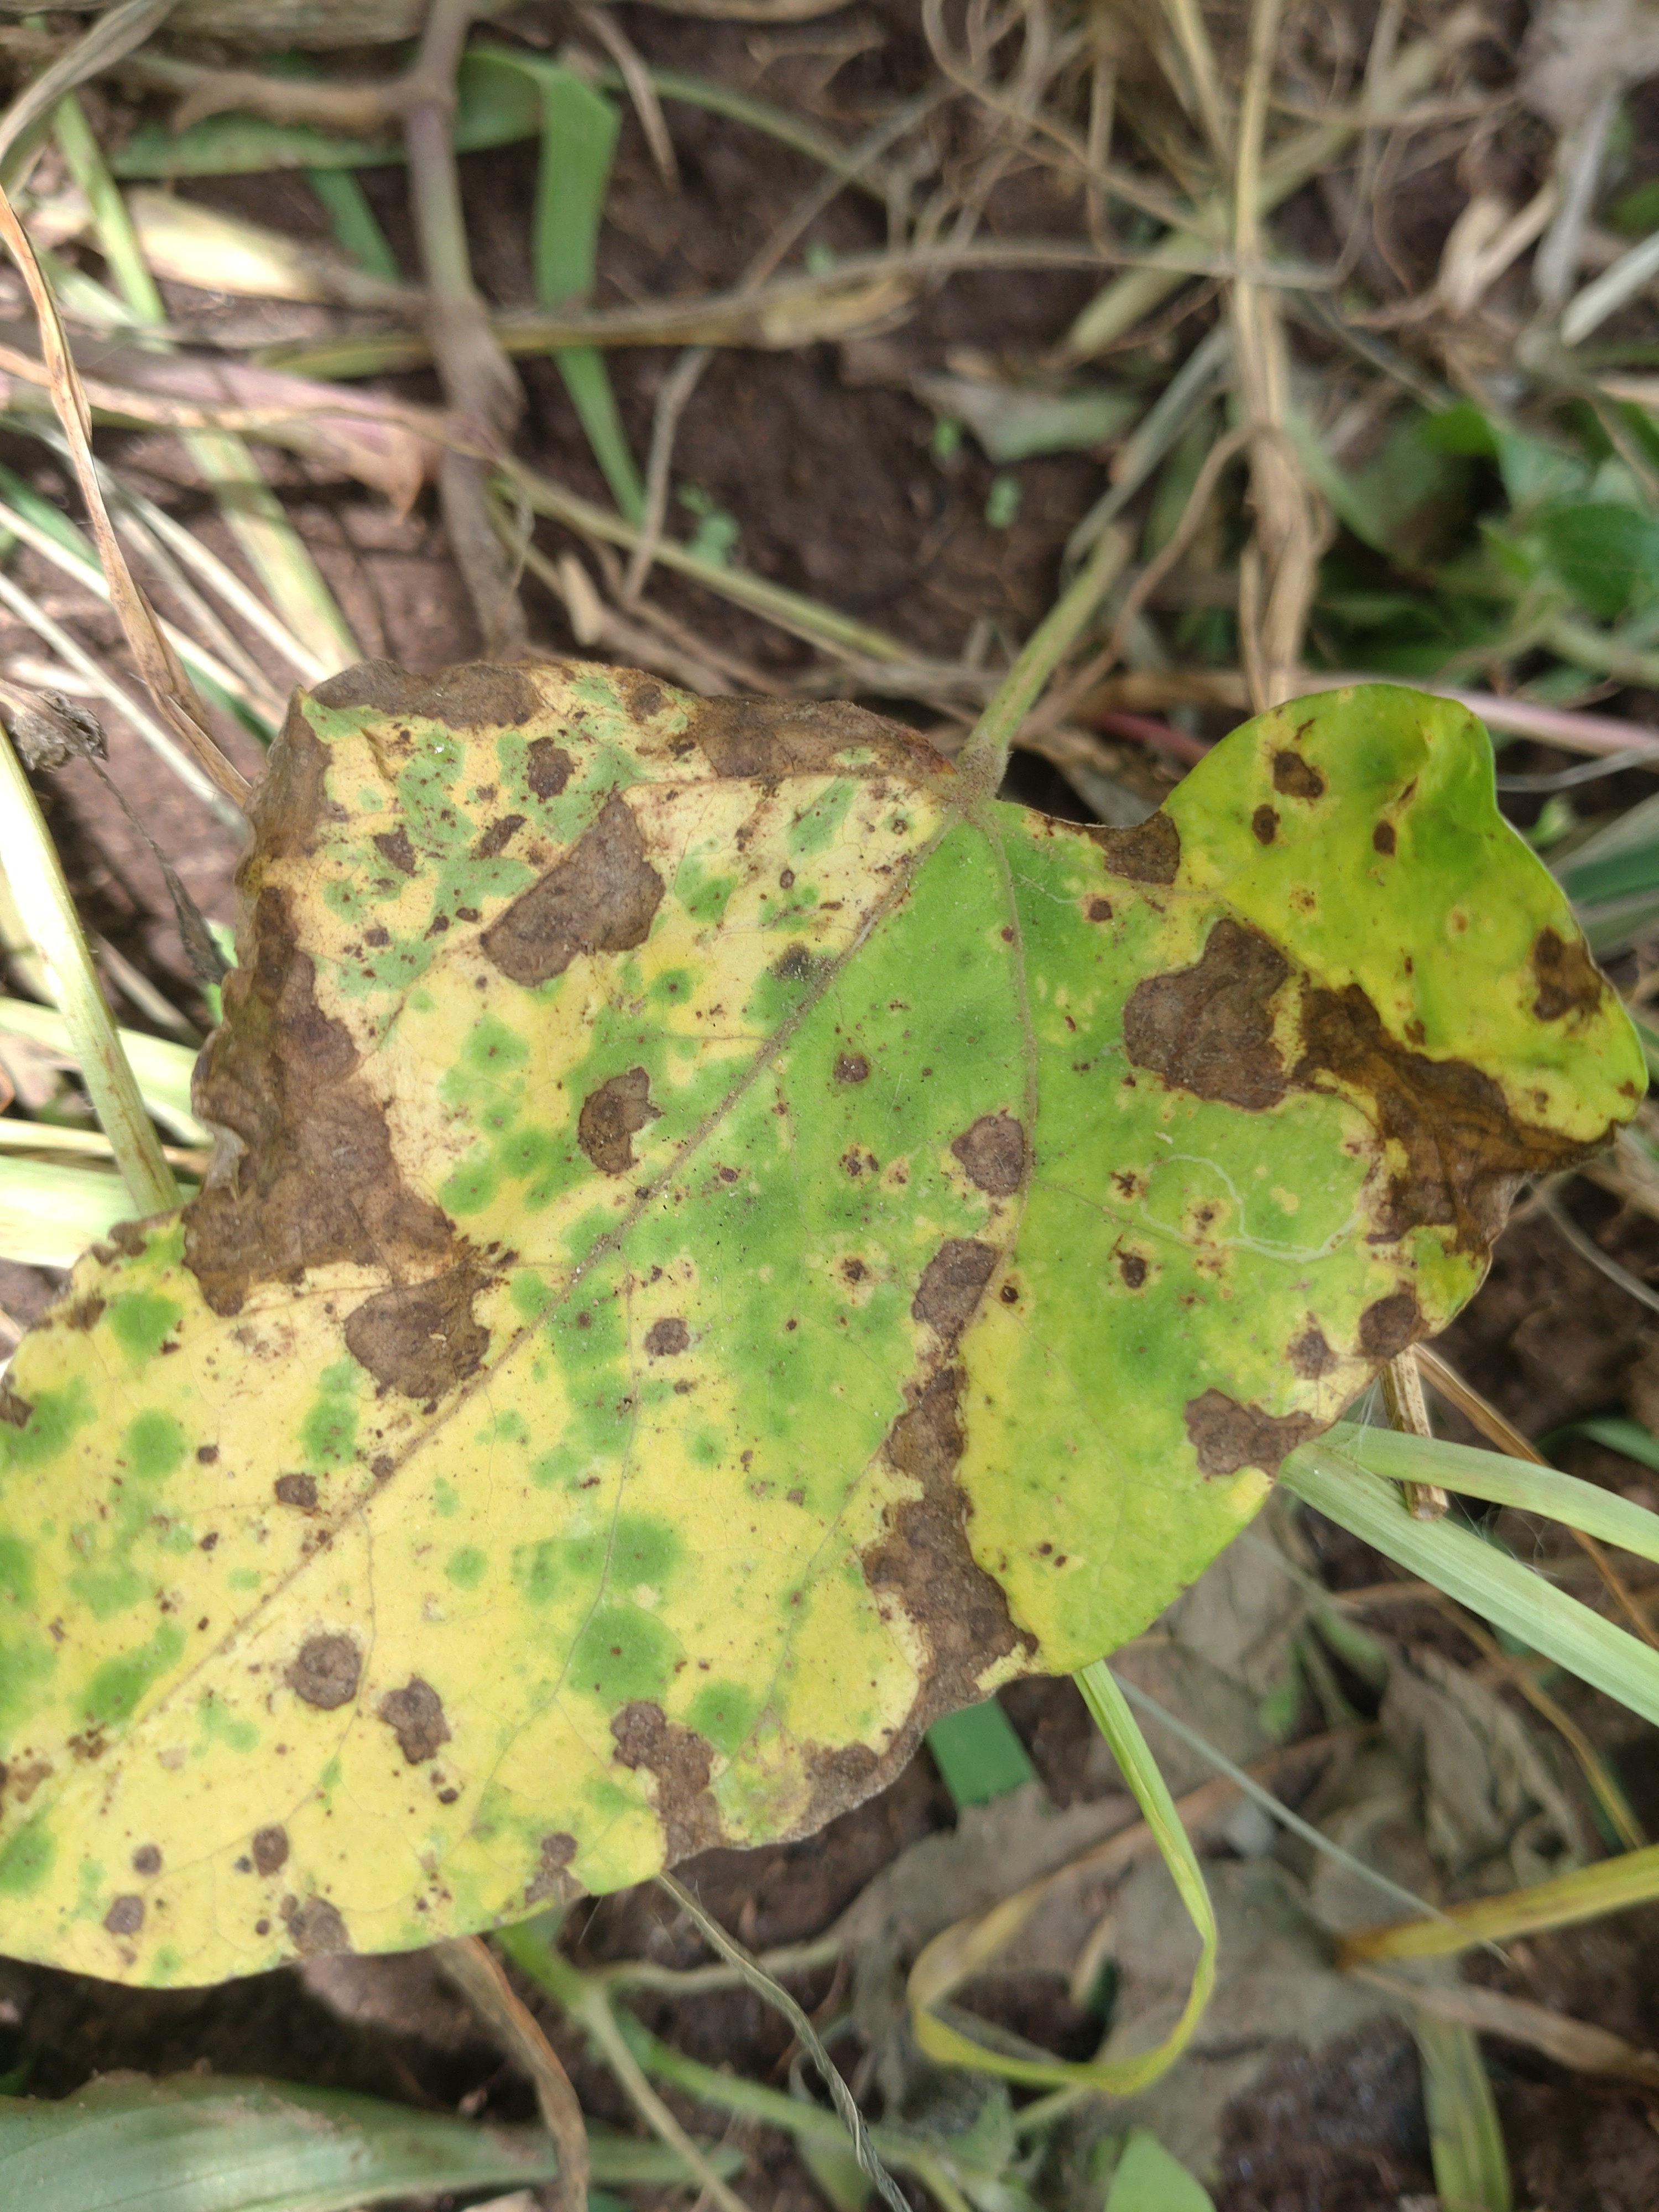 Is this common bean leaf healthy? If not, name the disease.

rust
